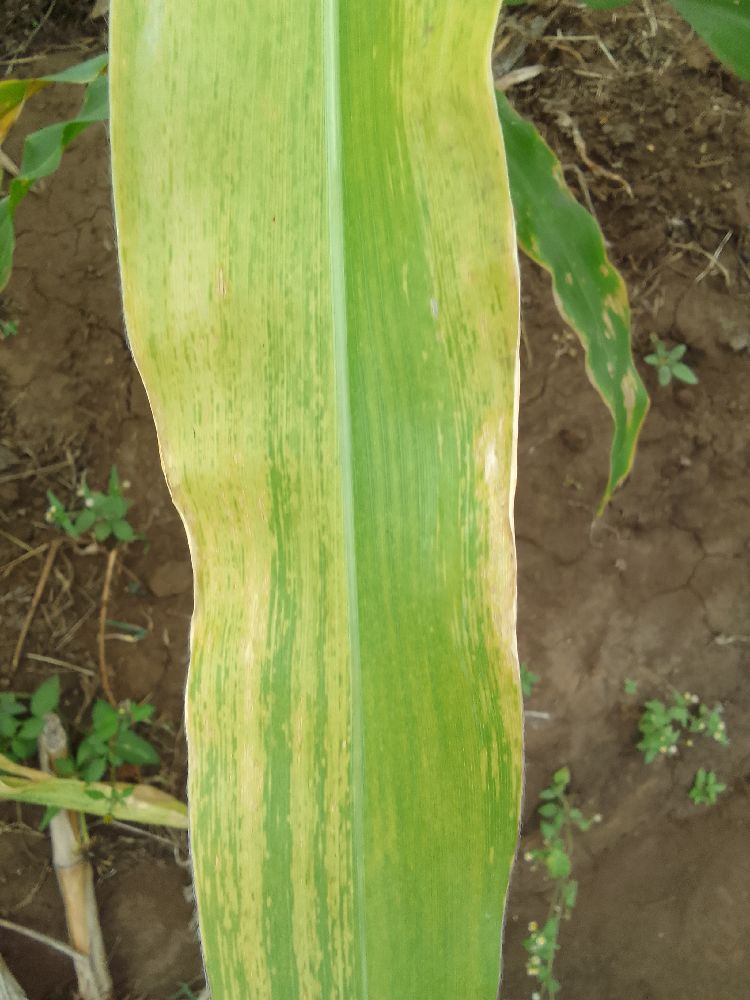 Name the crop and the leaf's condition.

maize, maize lethal necrosis
